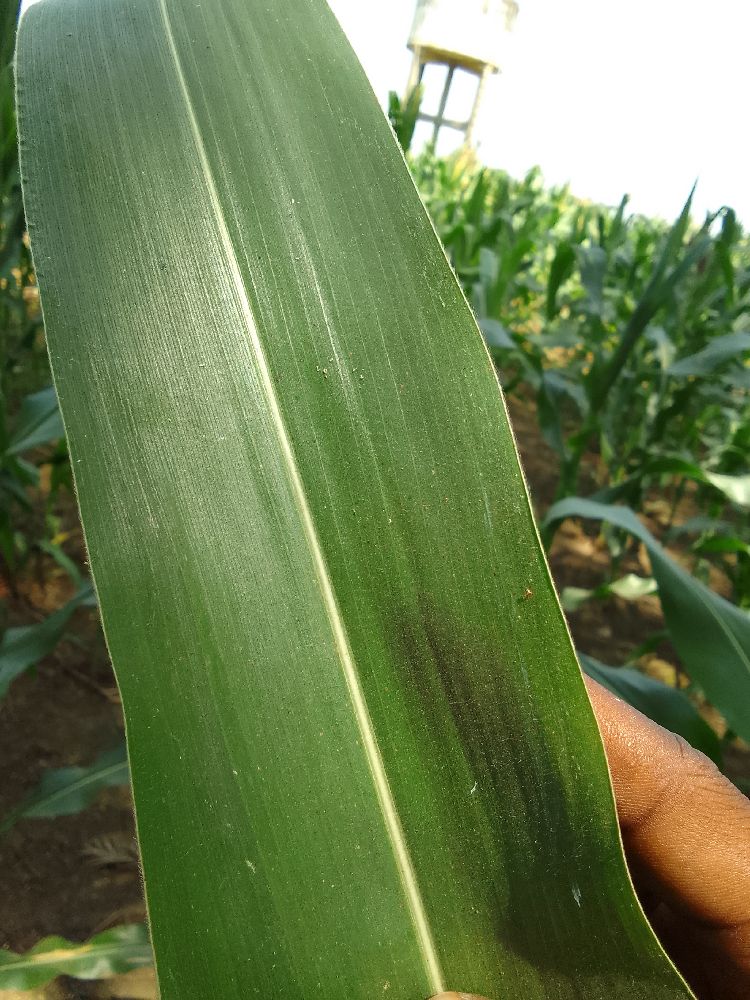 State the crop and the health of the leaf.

maize, healthy
